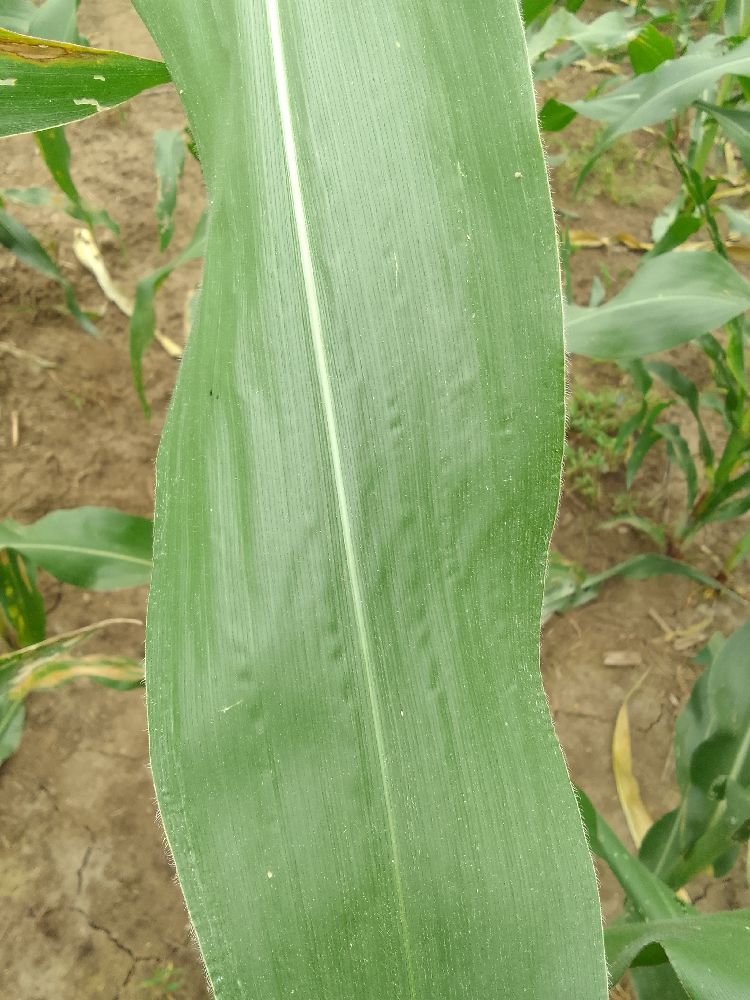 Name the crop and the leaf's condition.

maize, healthy
